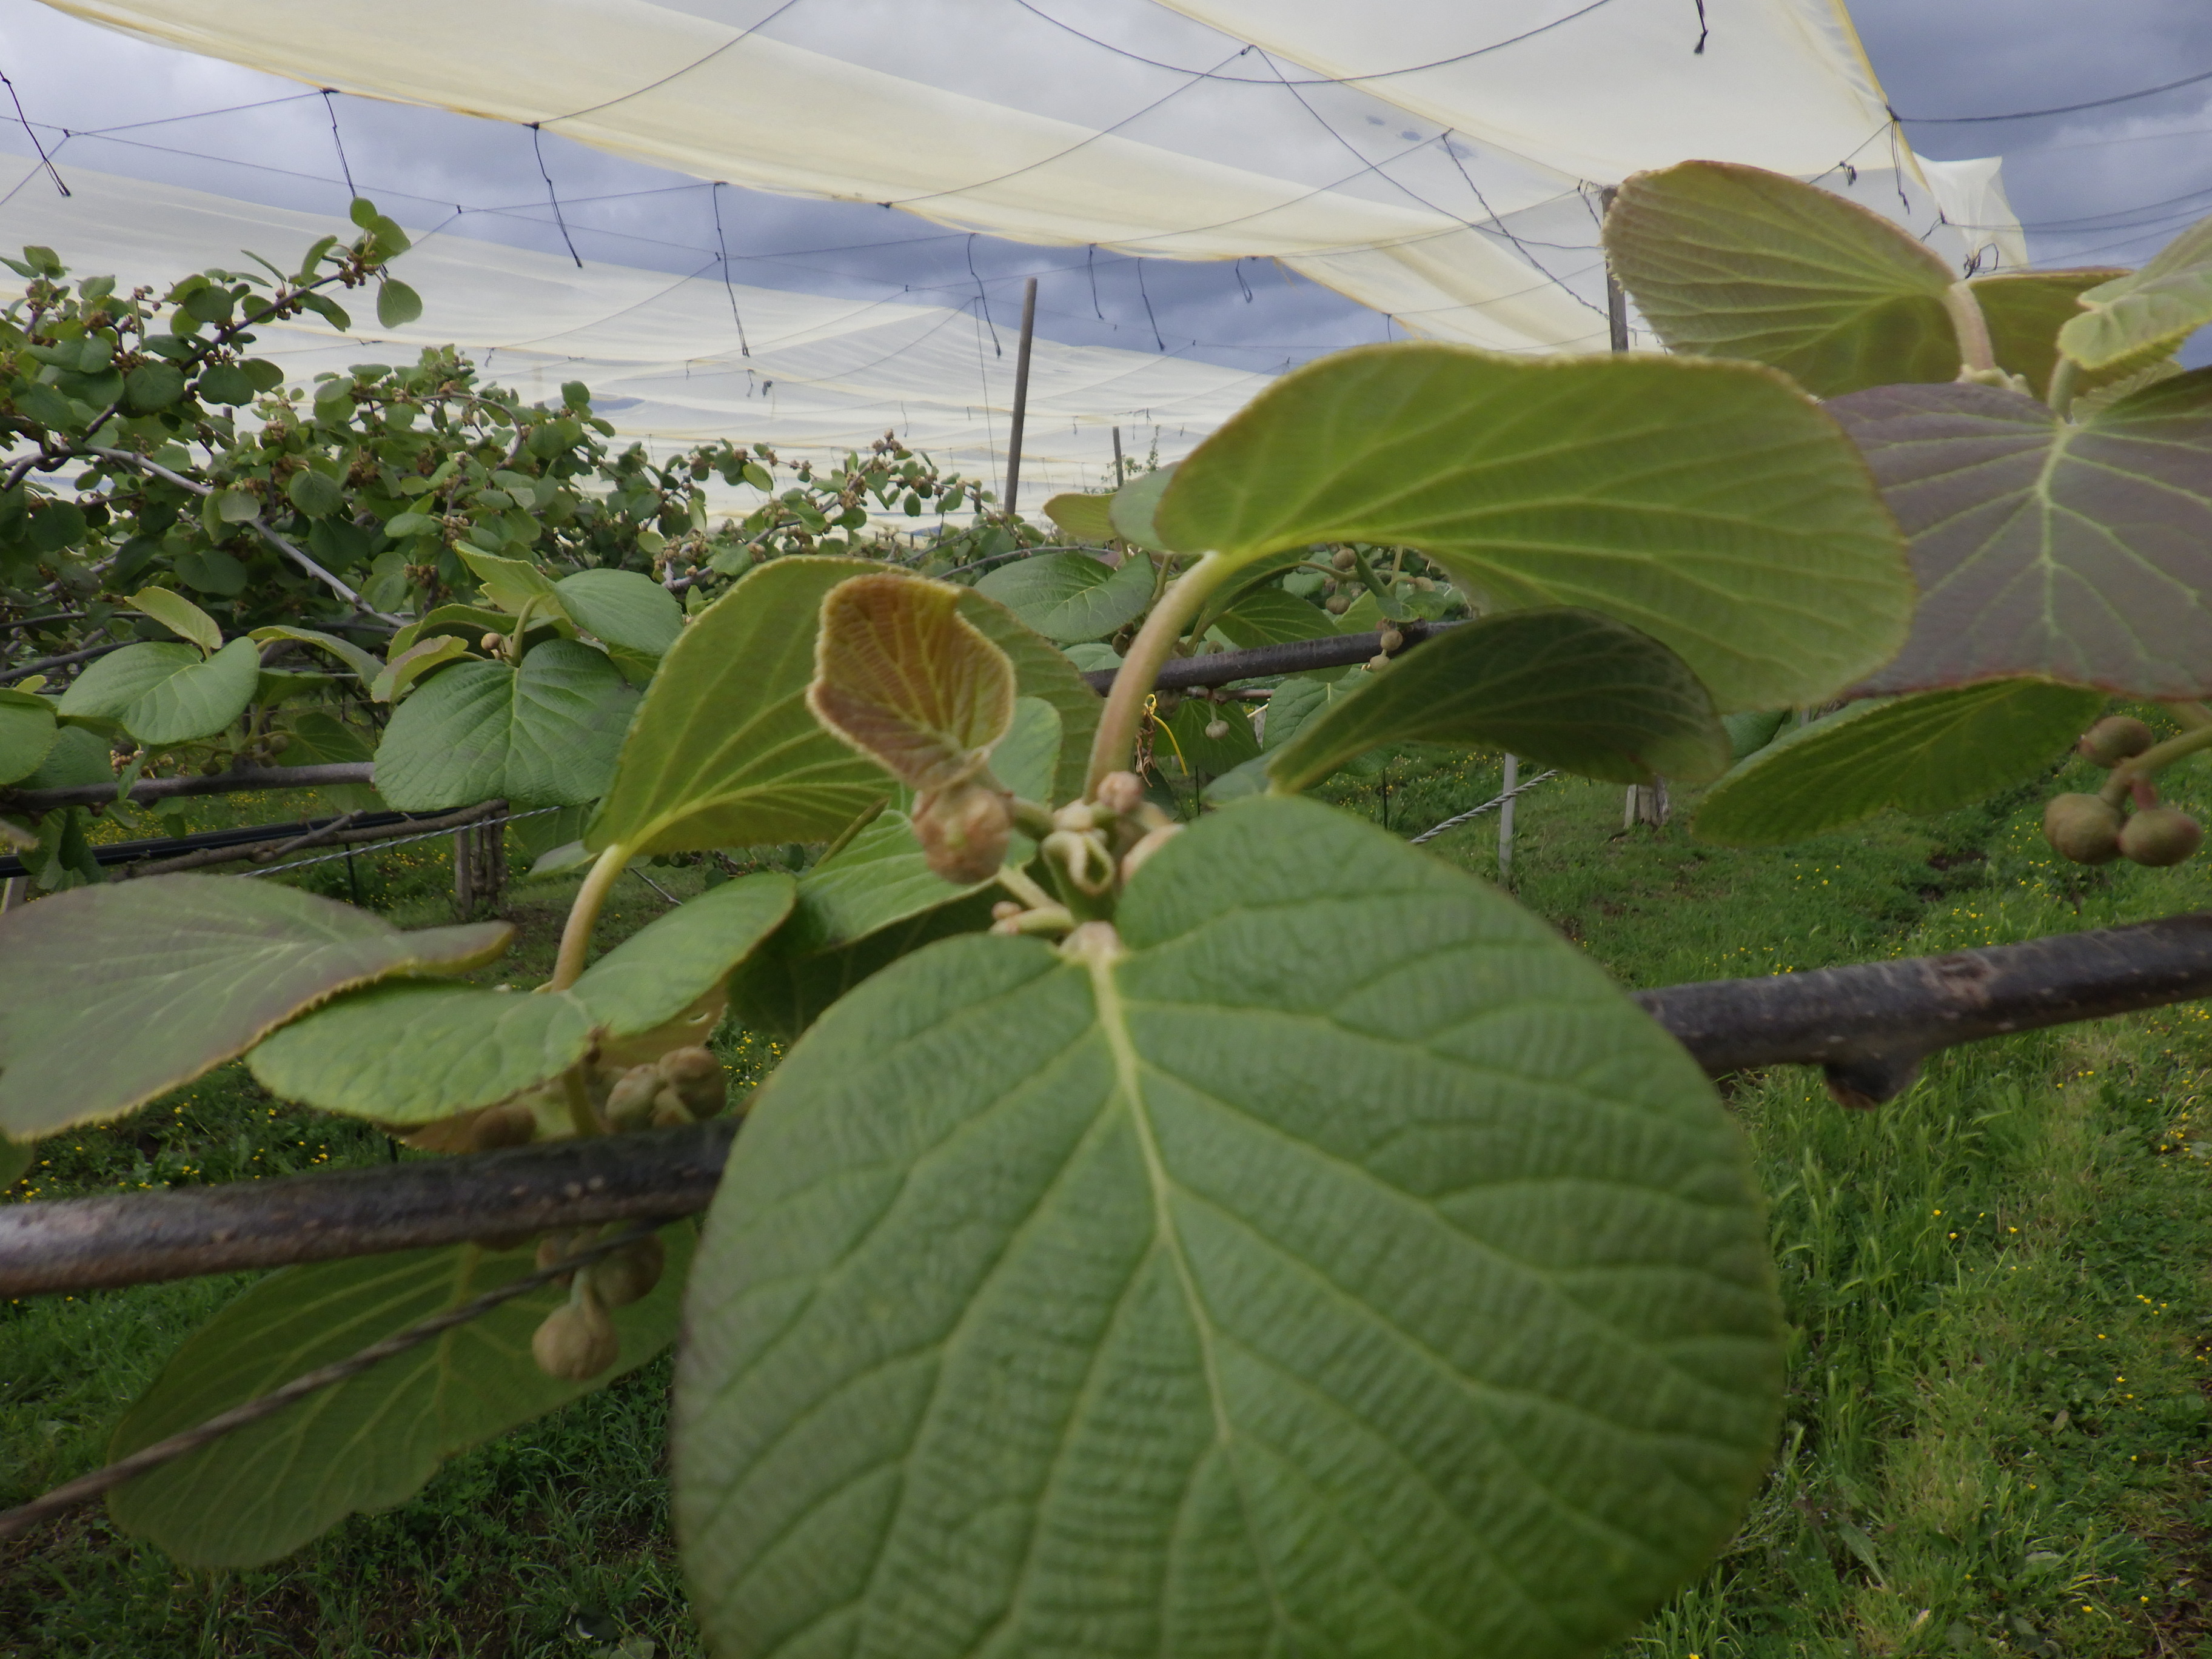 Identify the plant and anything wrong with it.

kiwi, healthy
